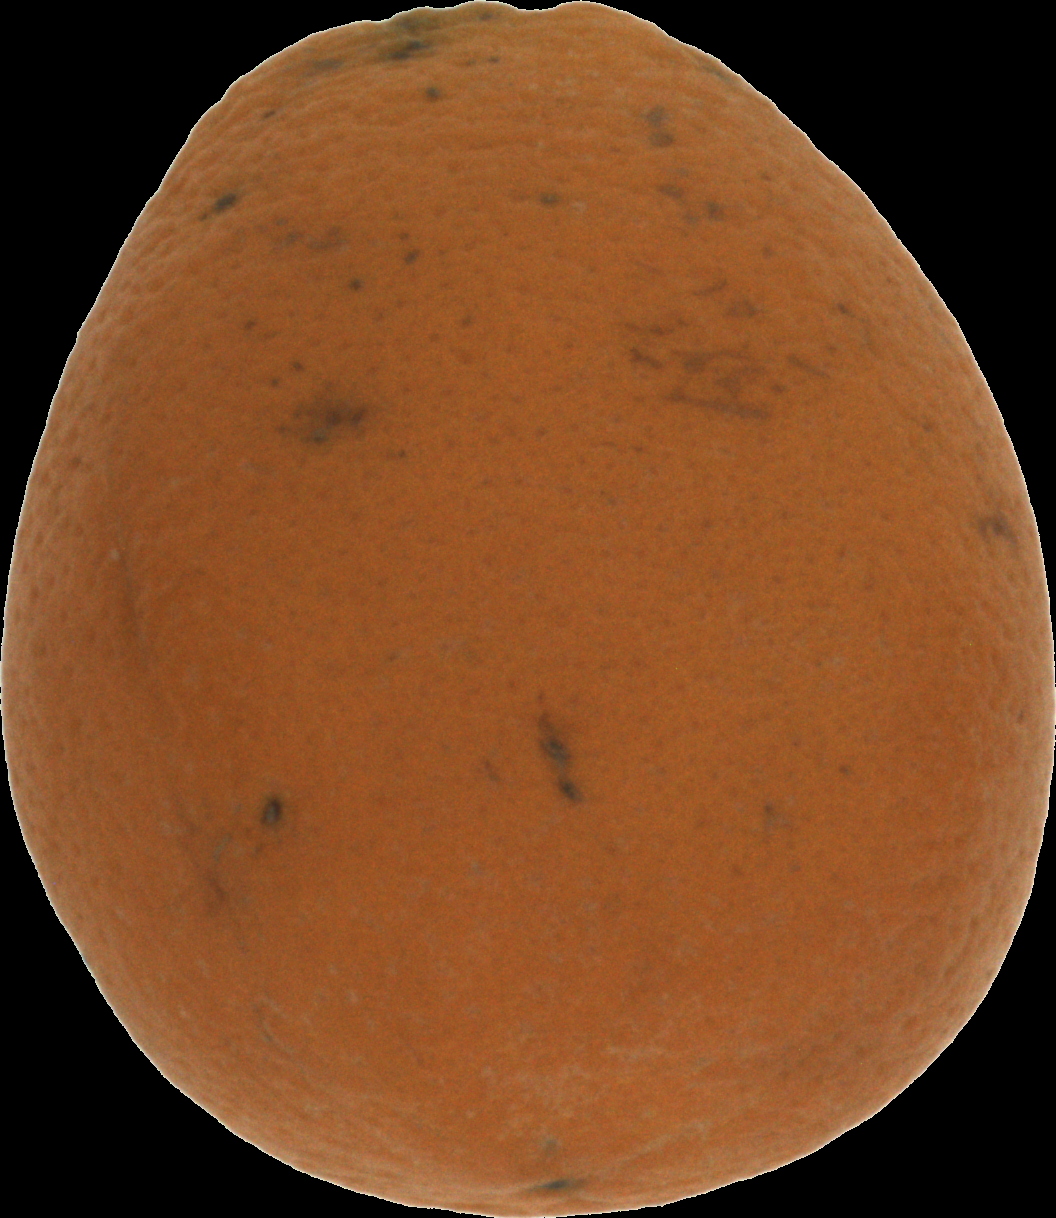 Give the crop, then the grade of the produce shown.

orange, bad
